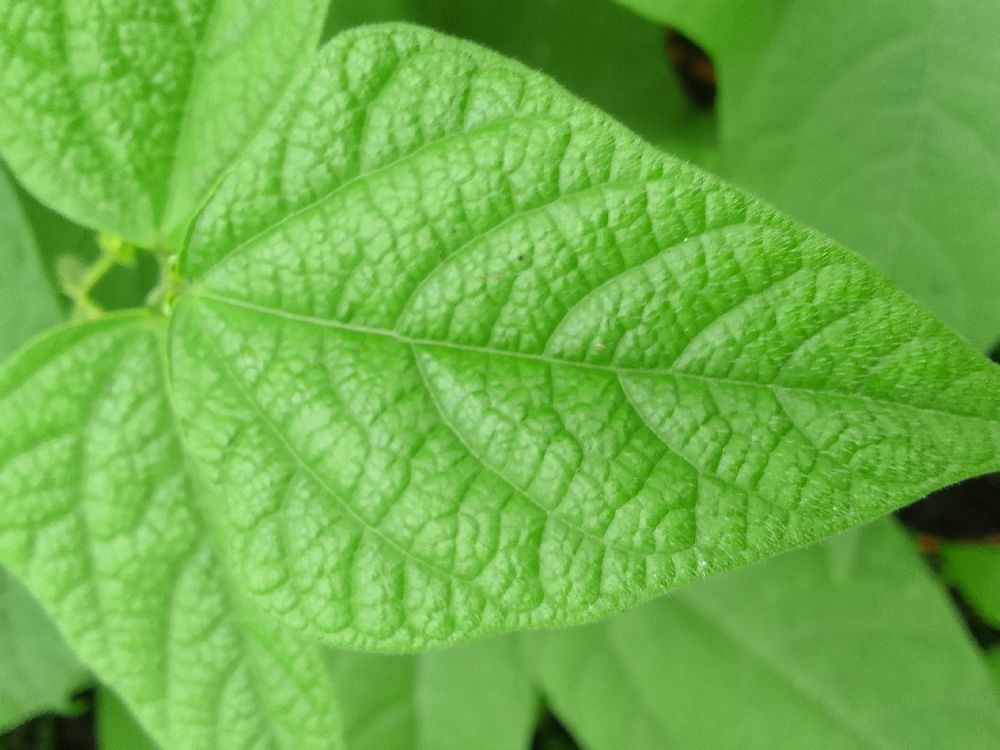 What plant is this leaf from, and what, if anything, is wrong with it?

common bean, healthy
